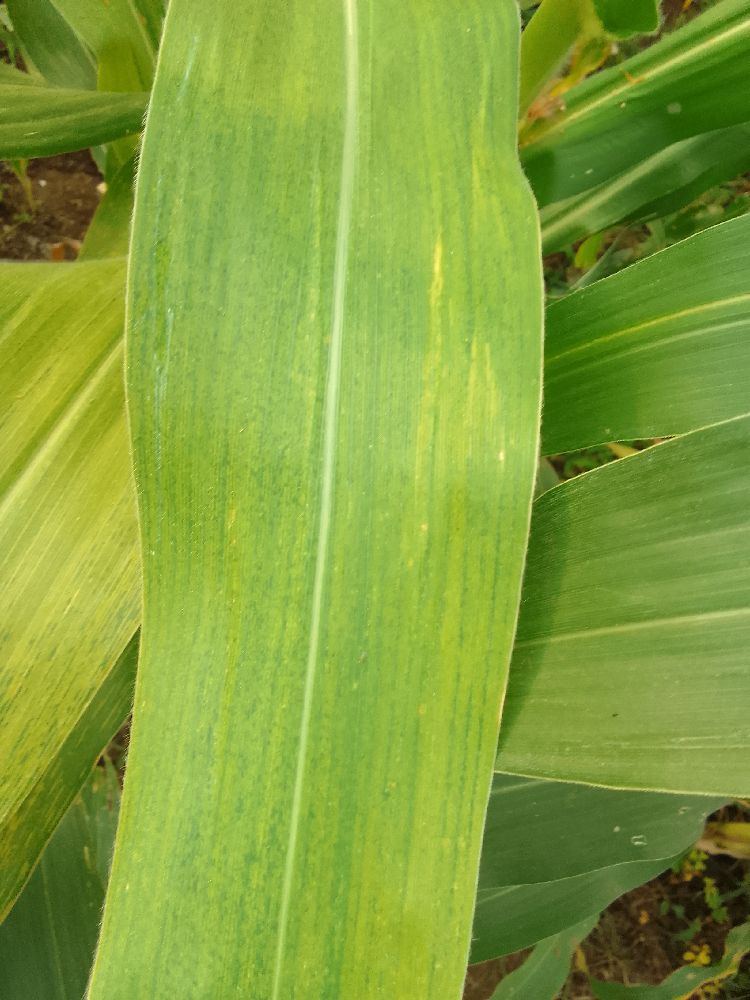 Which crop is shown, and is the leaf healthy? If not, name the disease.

maize, maize lethal necrosis
